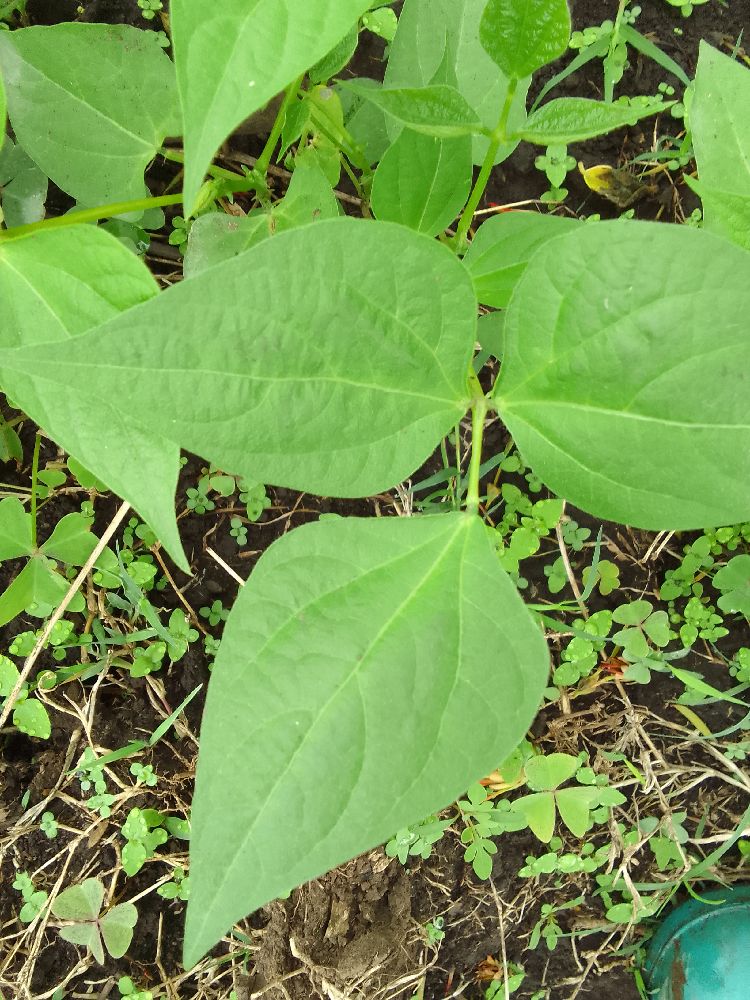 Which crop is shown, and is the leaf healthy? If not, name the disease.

common bean, healthy
